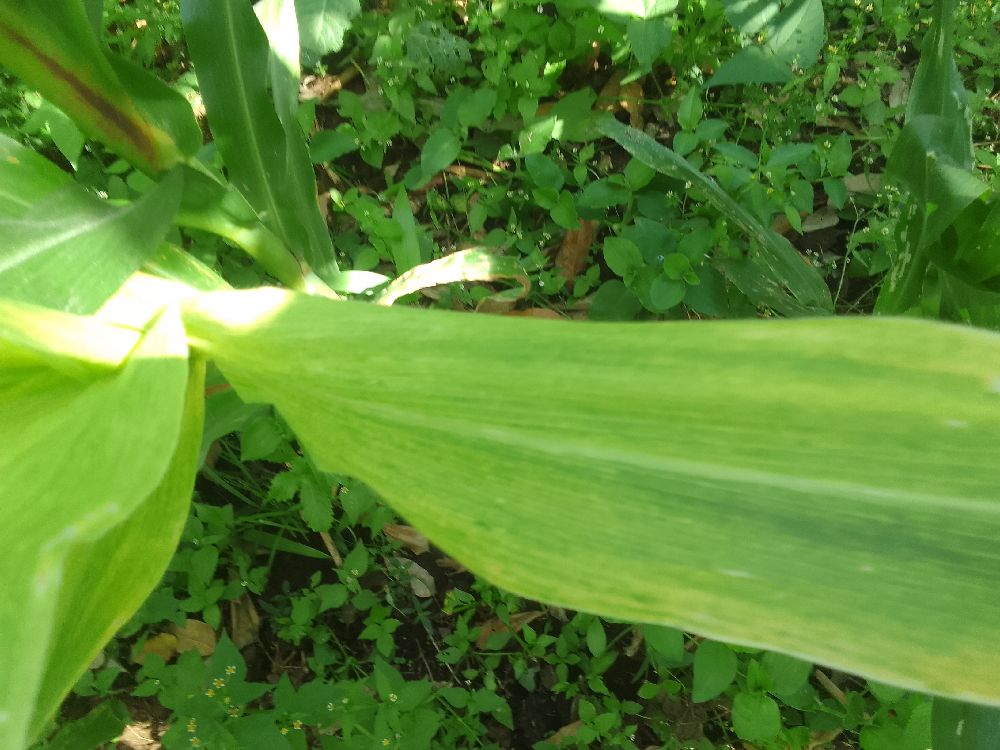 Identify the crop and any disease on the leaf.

maize, maize lethal necrosis
